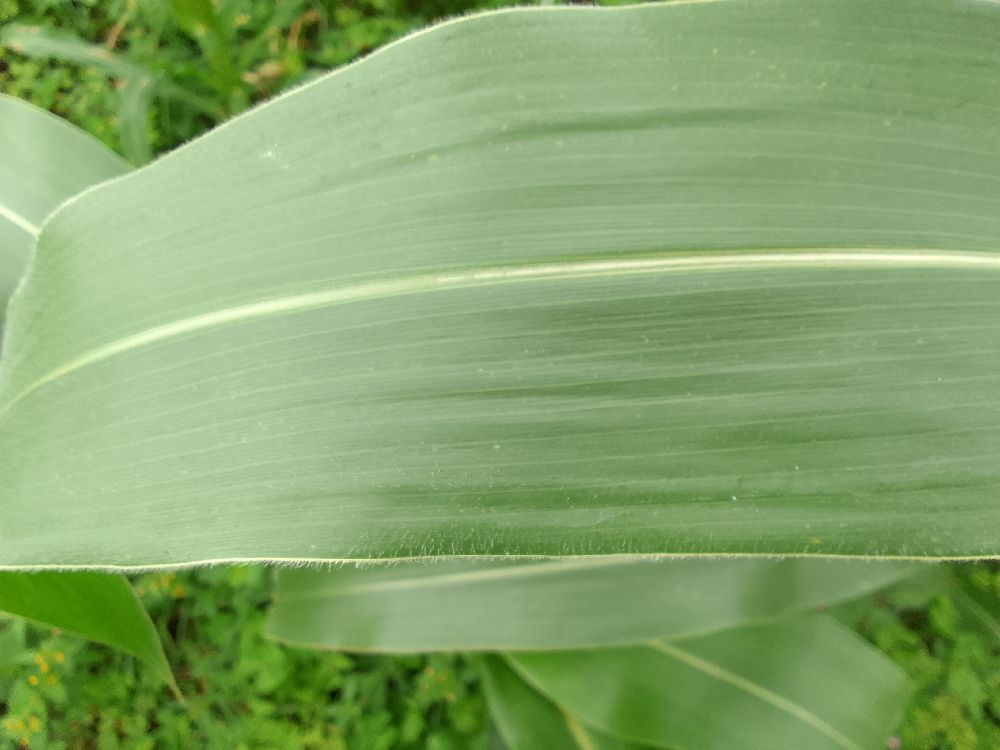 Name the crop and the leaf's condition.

maize, healthy
